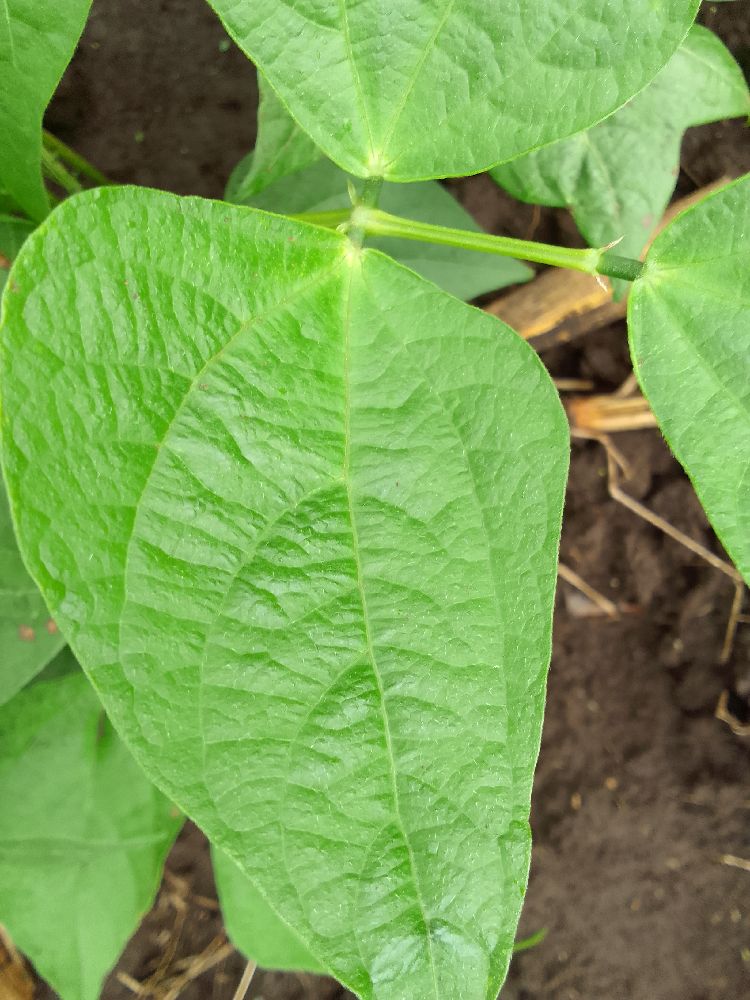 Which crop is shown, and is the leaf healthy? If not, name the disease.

common bean, healthy
